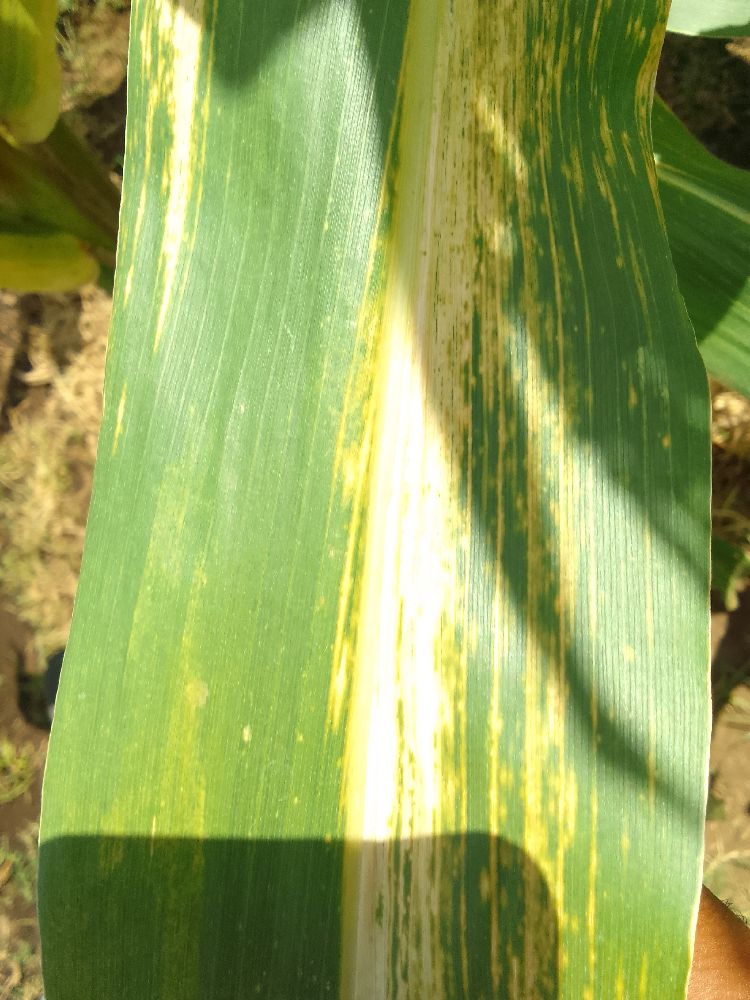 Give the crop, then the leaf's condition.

maize, maize lethal necrosis
